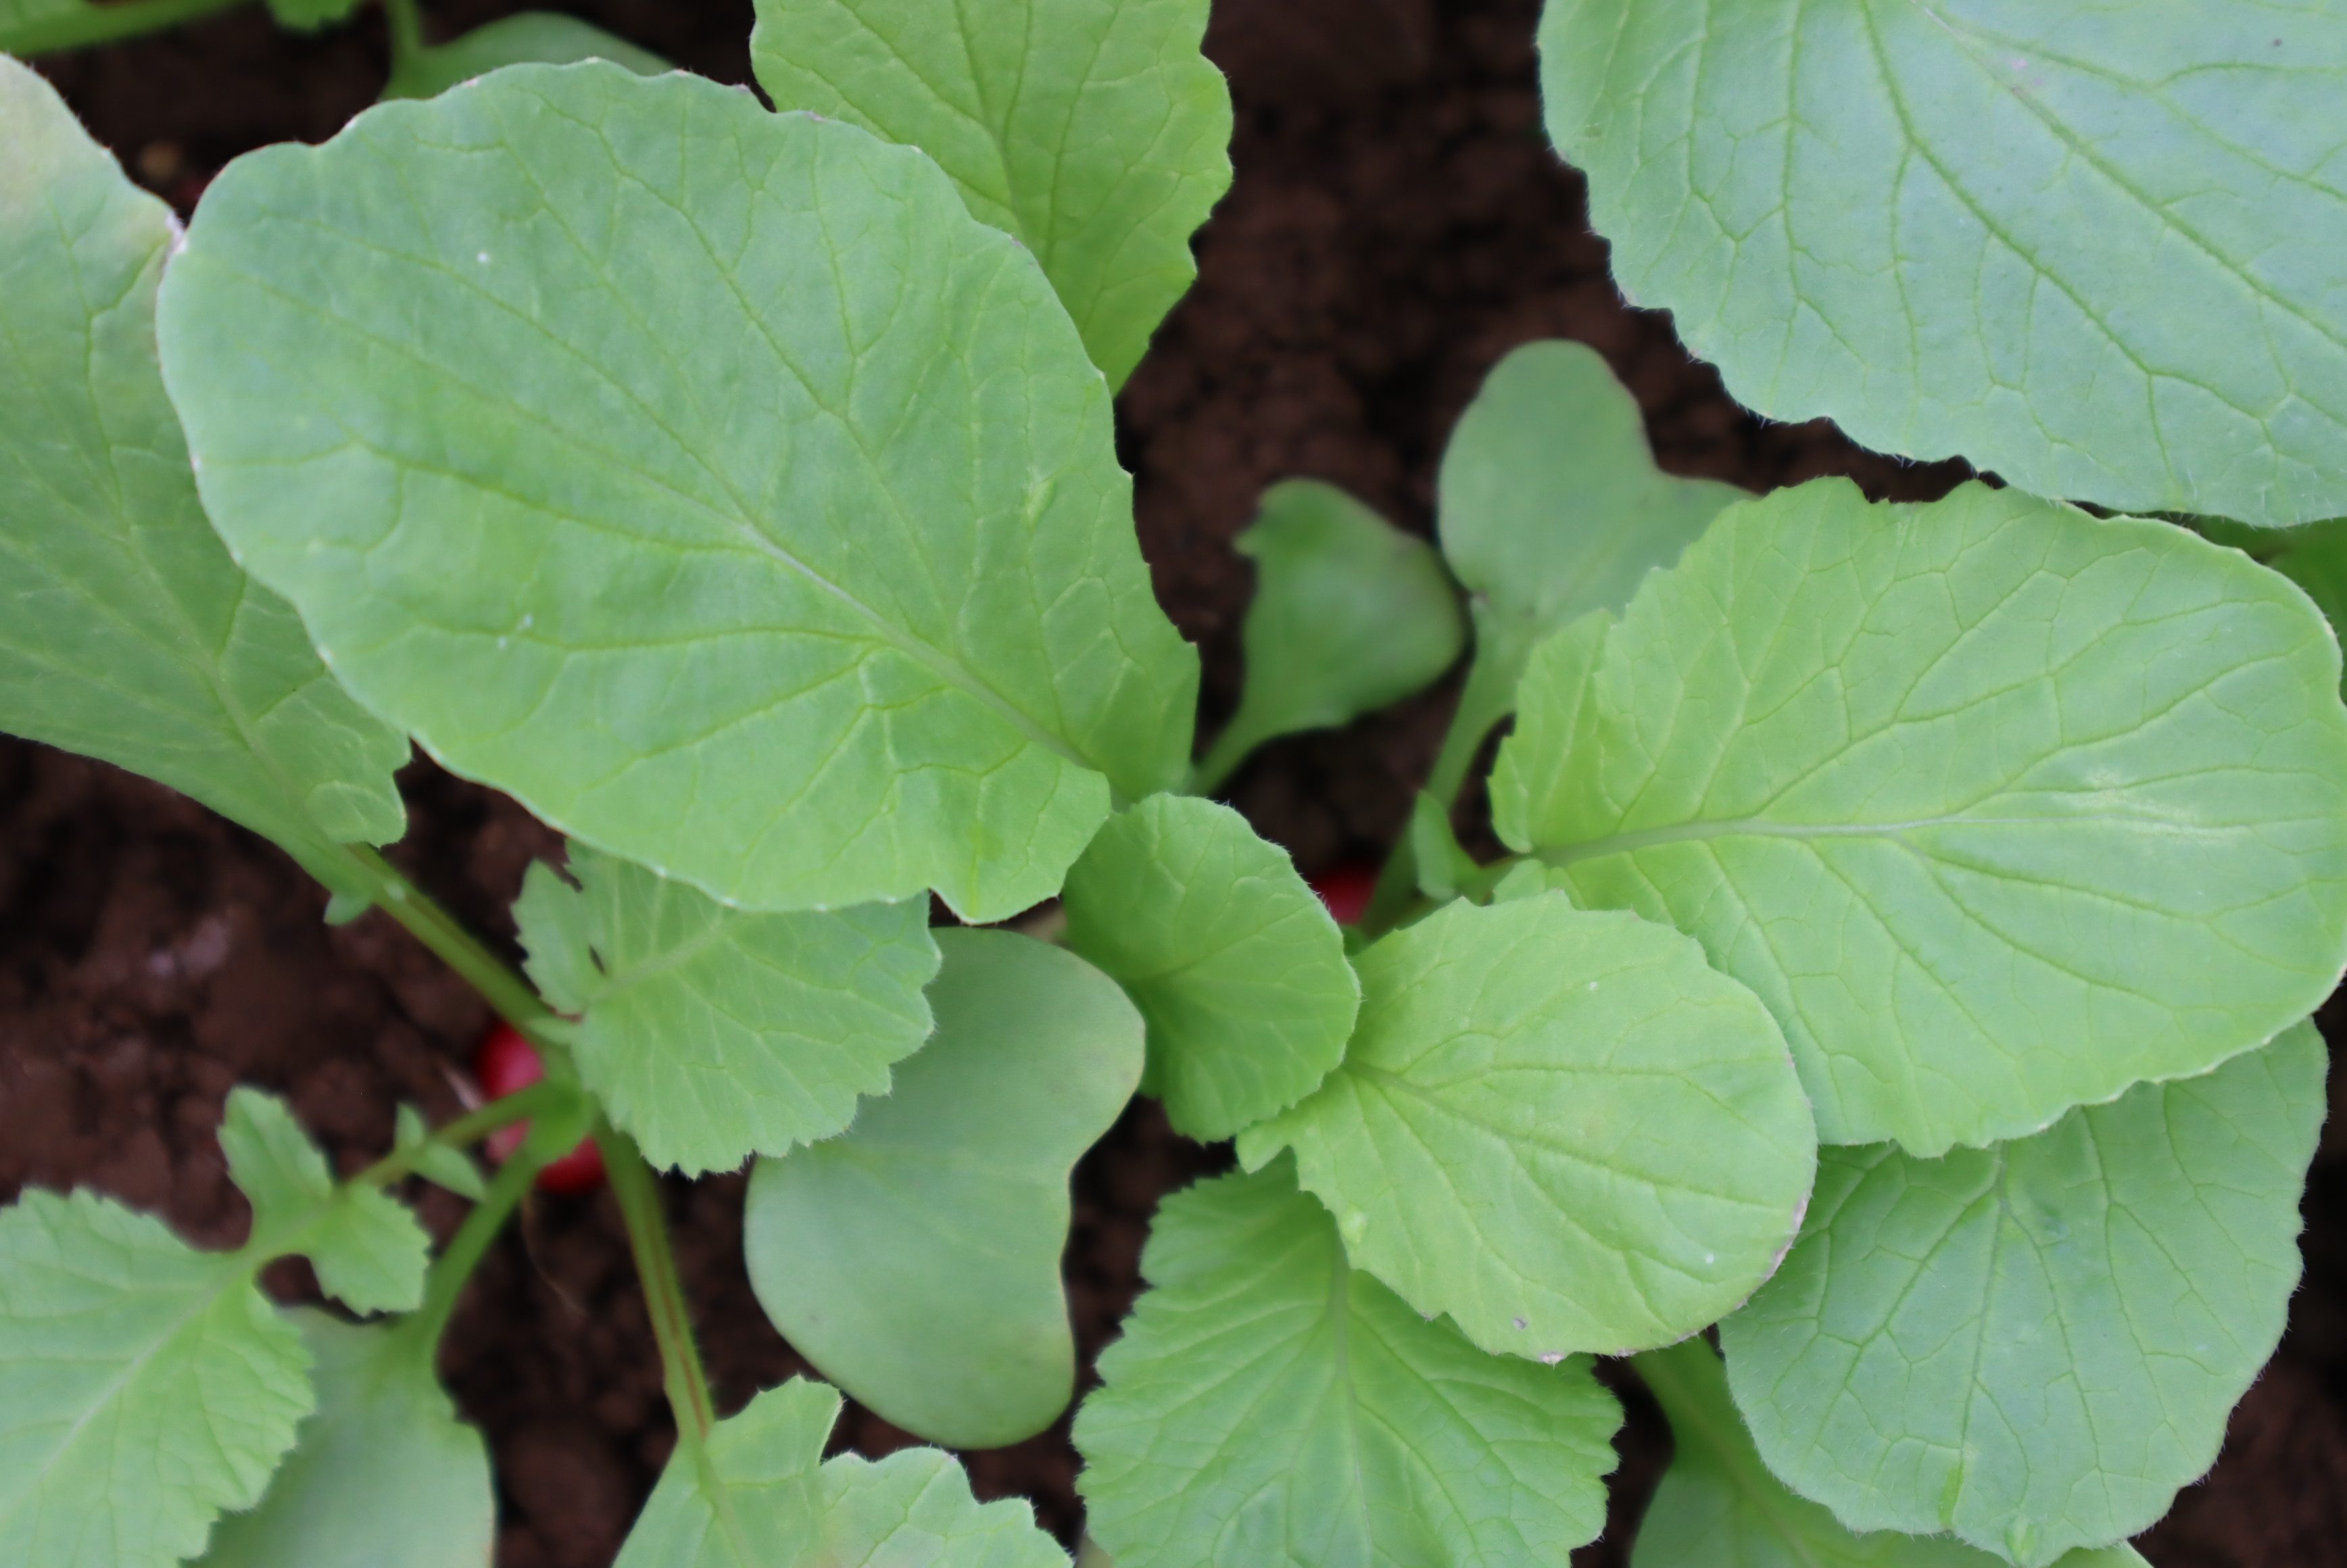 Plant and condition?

radish, healthy
